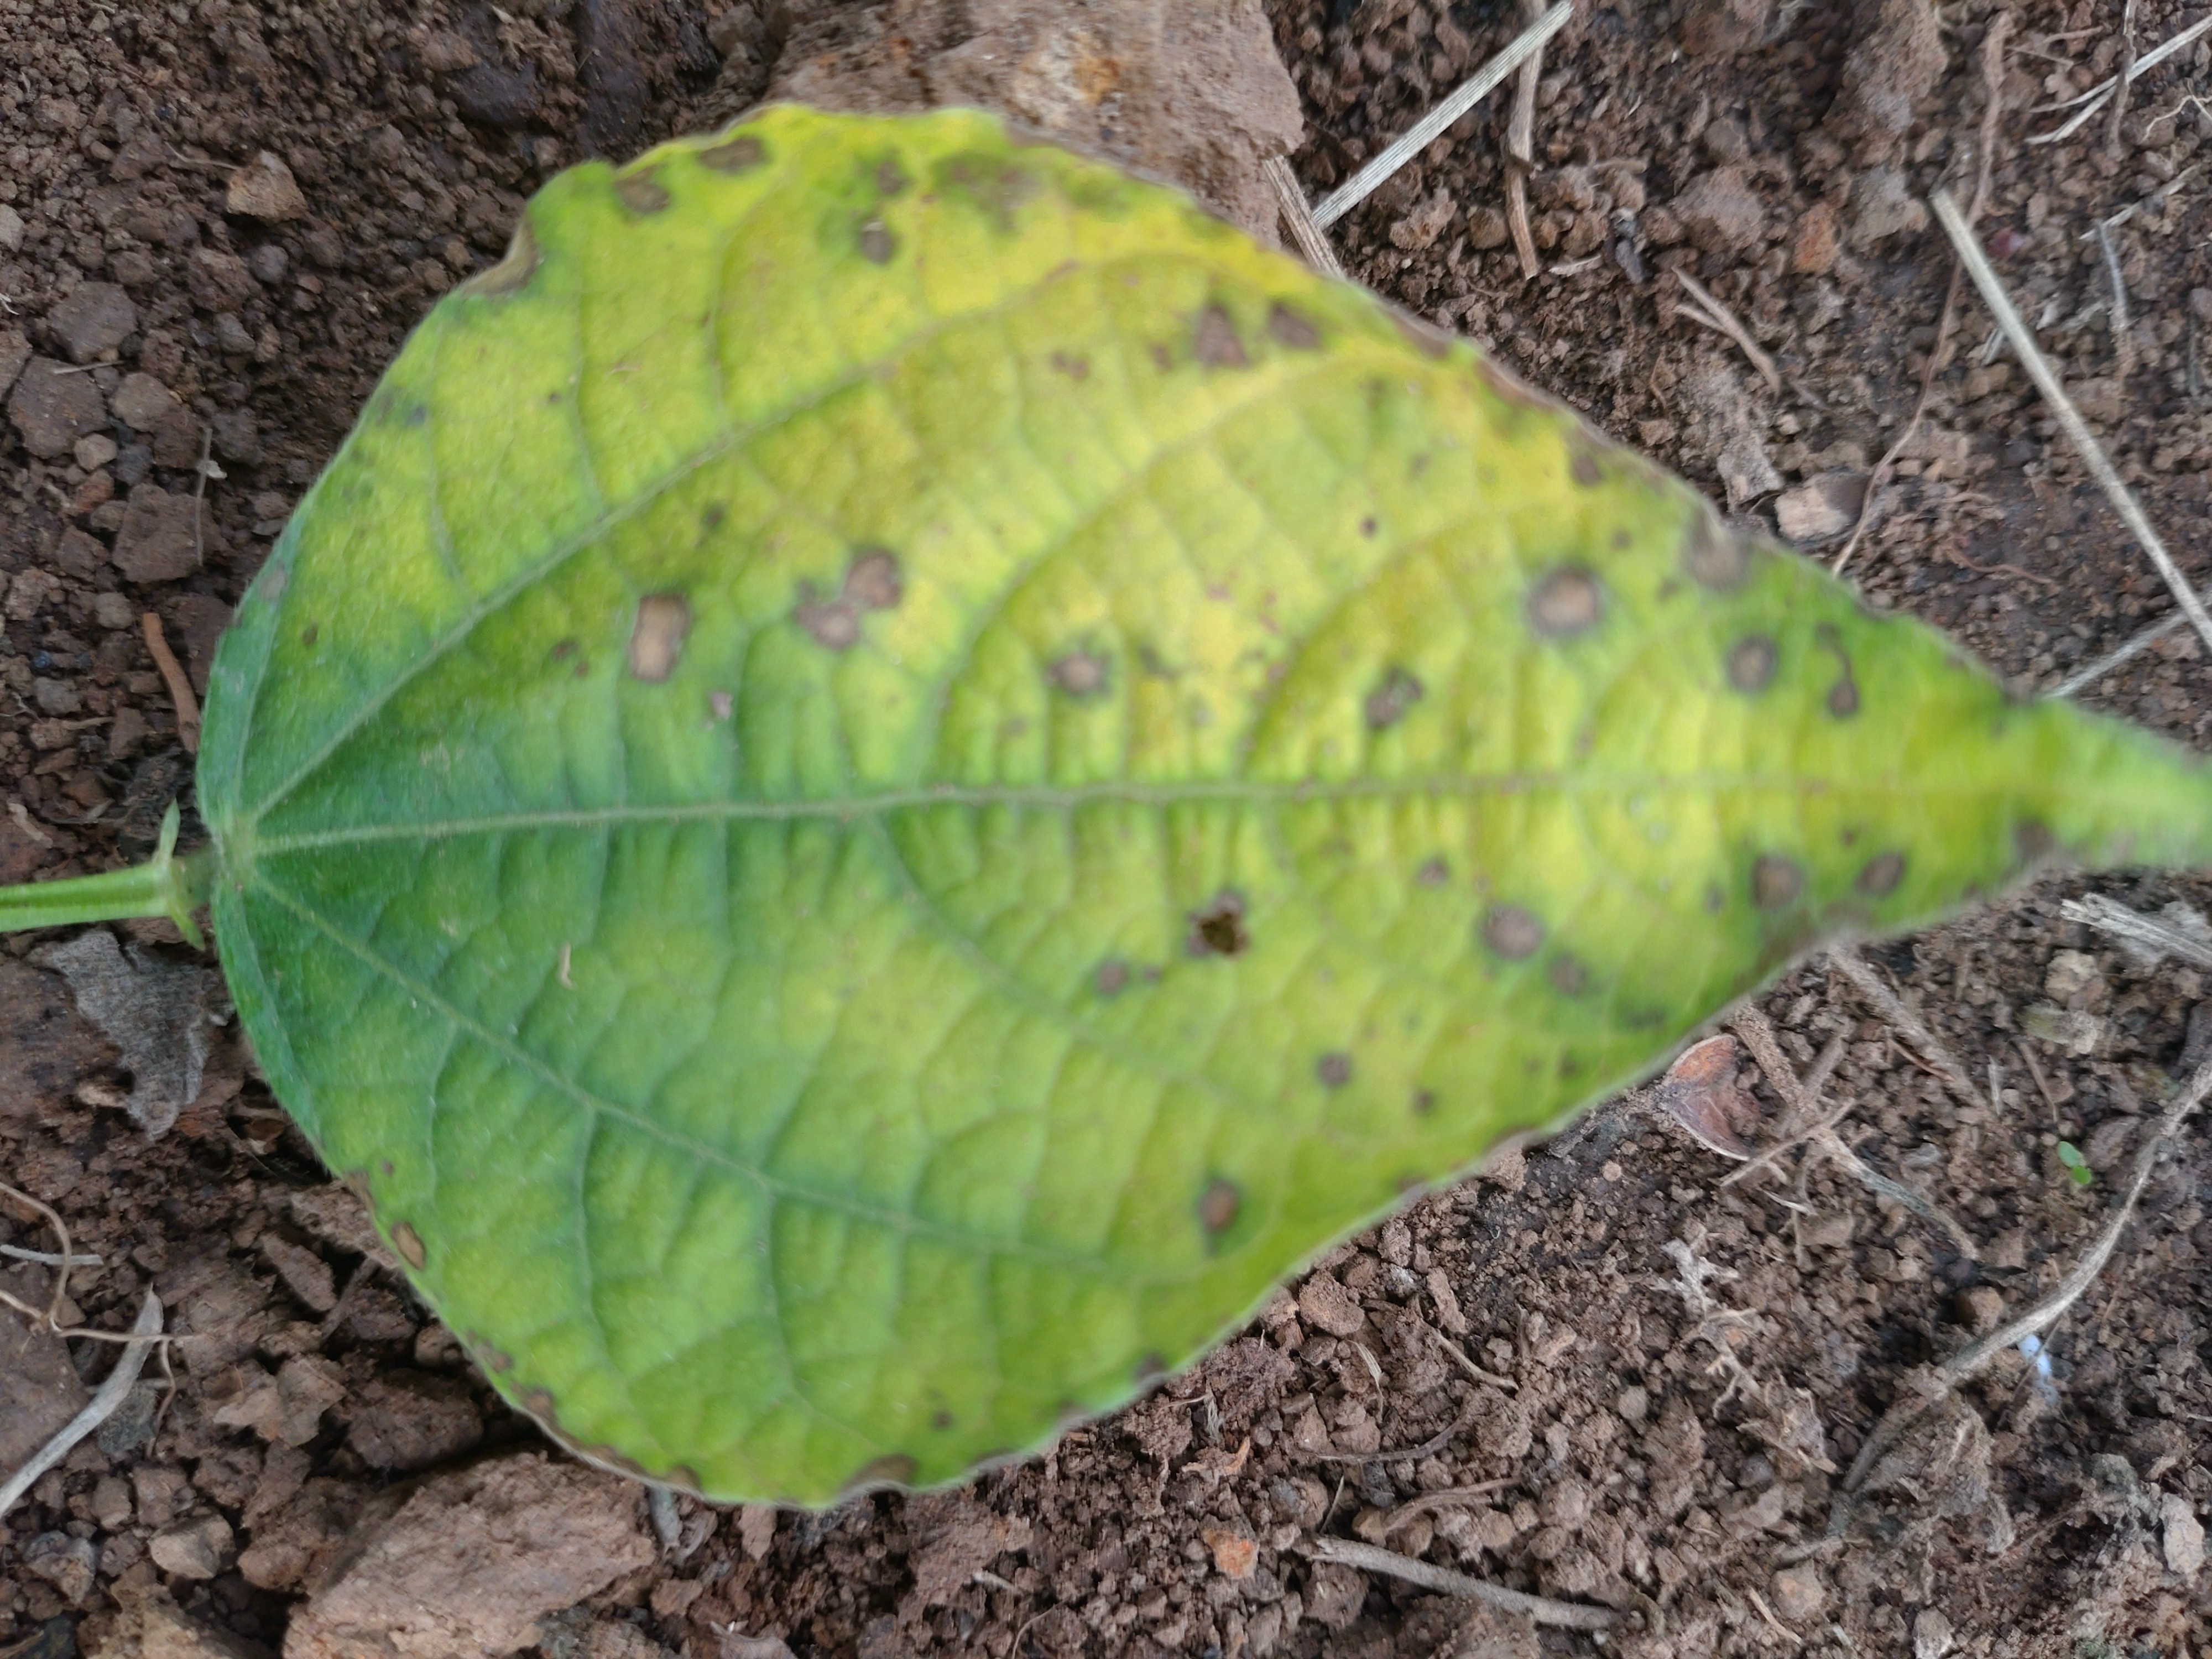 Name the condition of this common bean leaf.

rust
